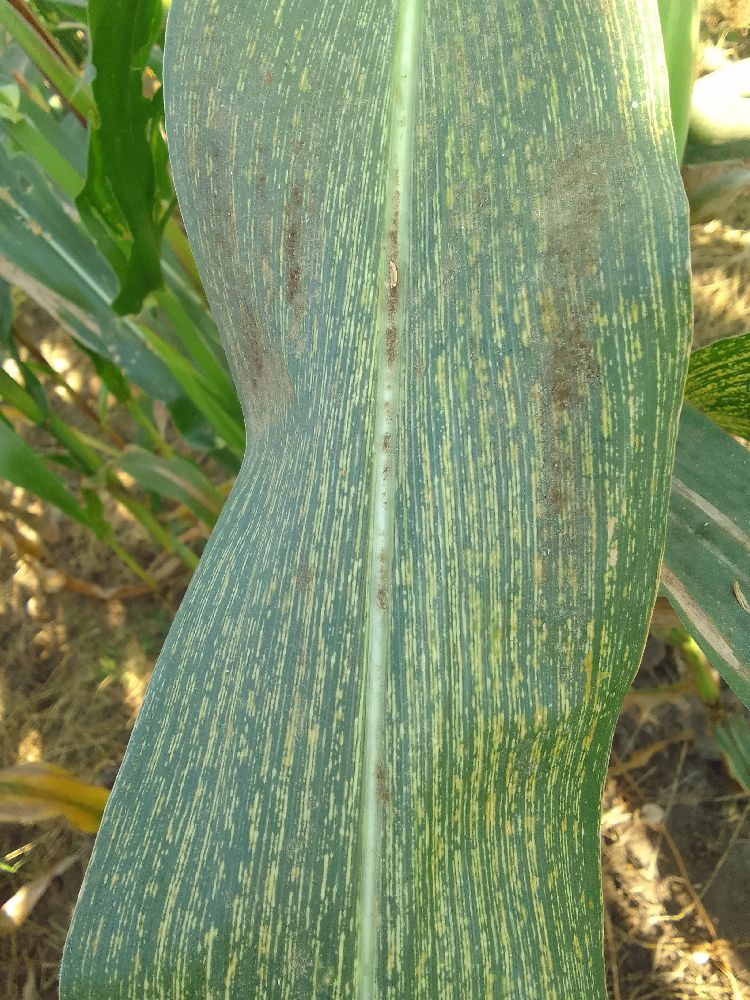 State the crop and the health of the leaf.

maize, maize streak virus
